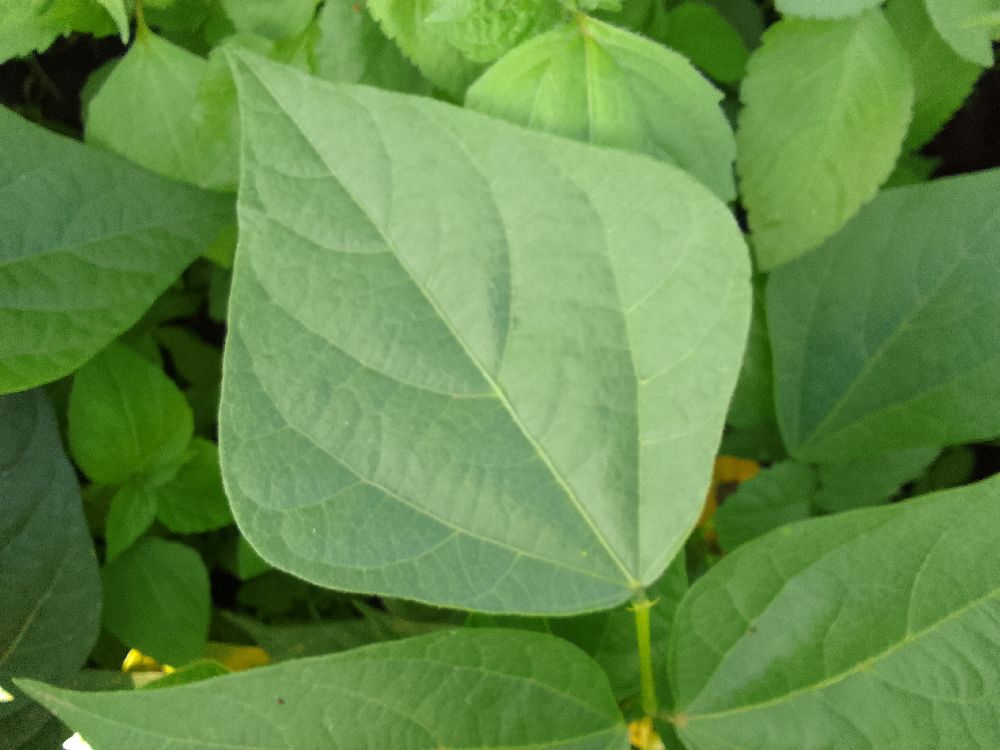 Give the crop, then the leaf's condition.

common bean, healthy
